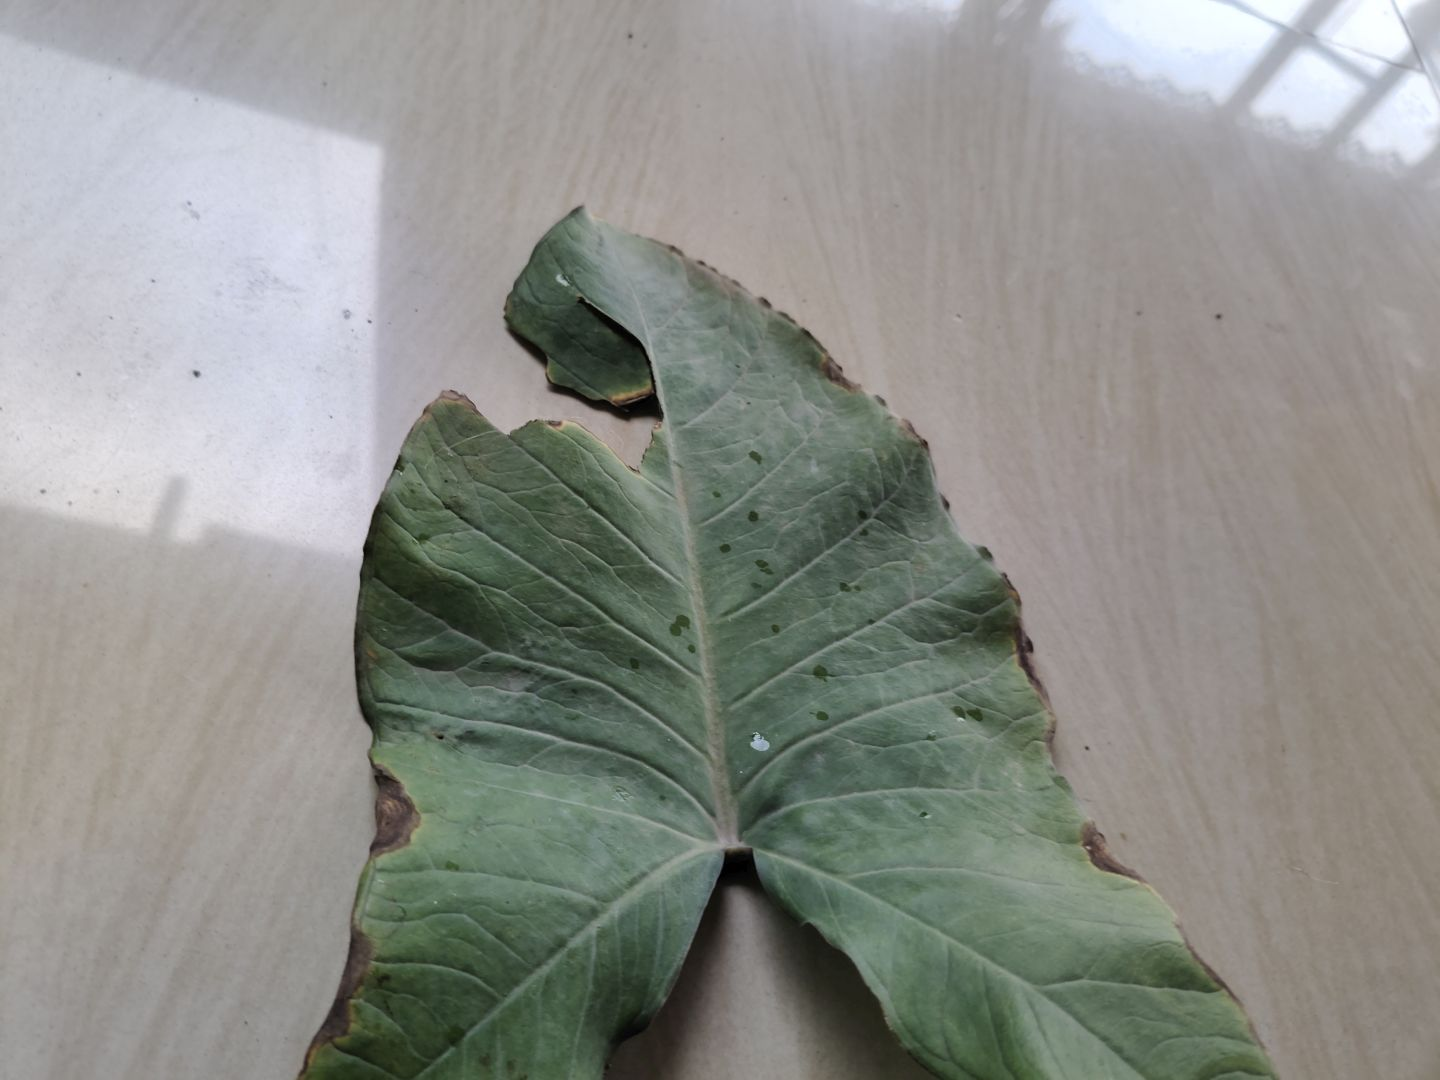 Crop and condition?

taro, leaf blight
